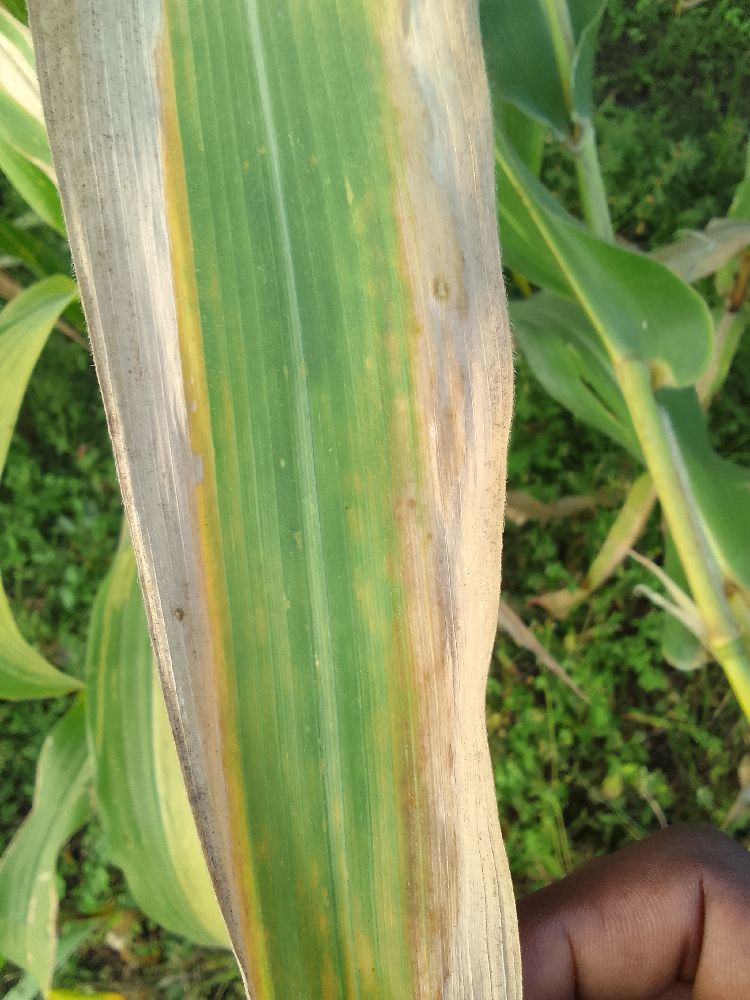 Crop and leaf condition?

maize, maize lethal necrosis
